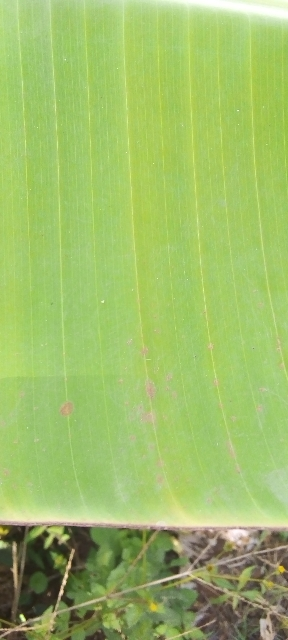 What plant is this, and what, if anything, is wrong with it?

banana, healthy
